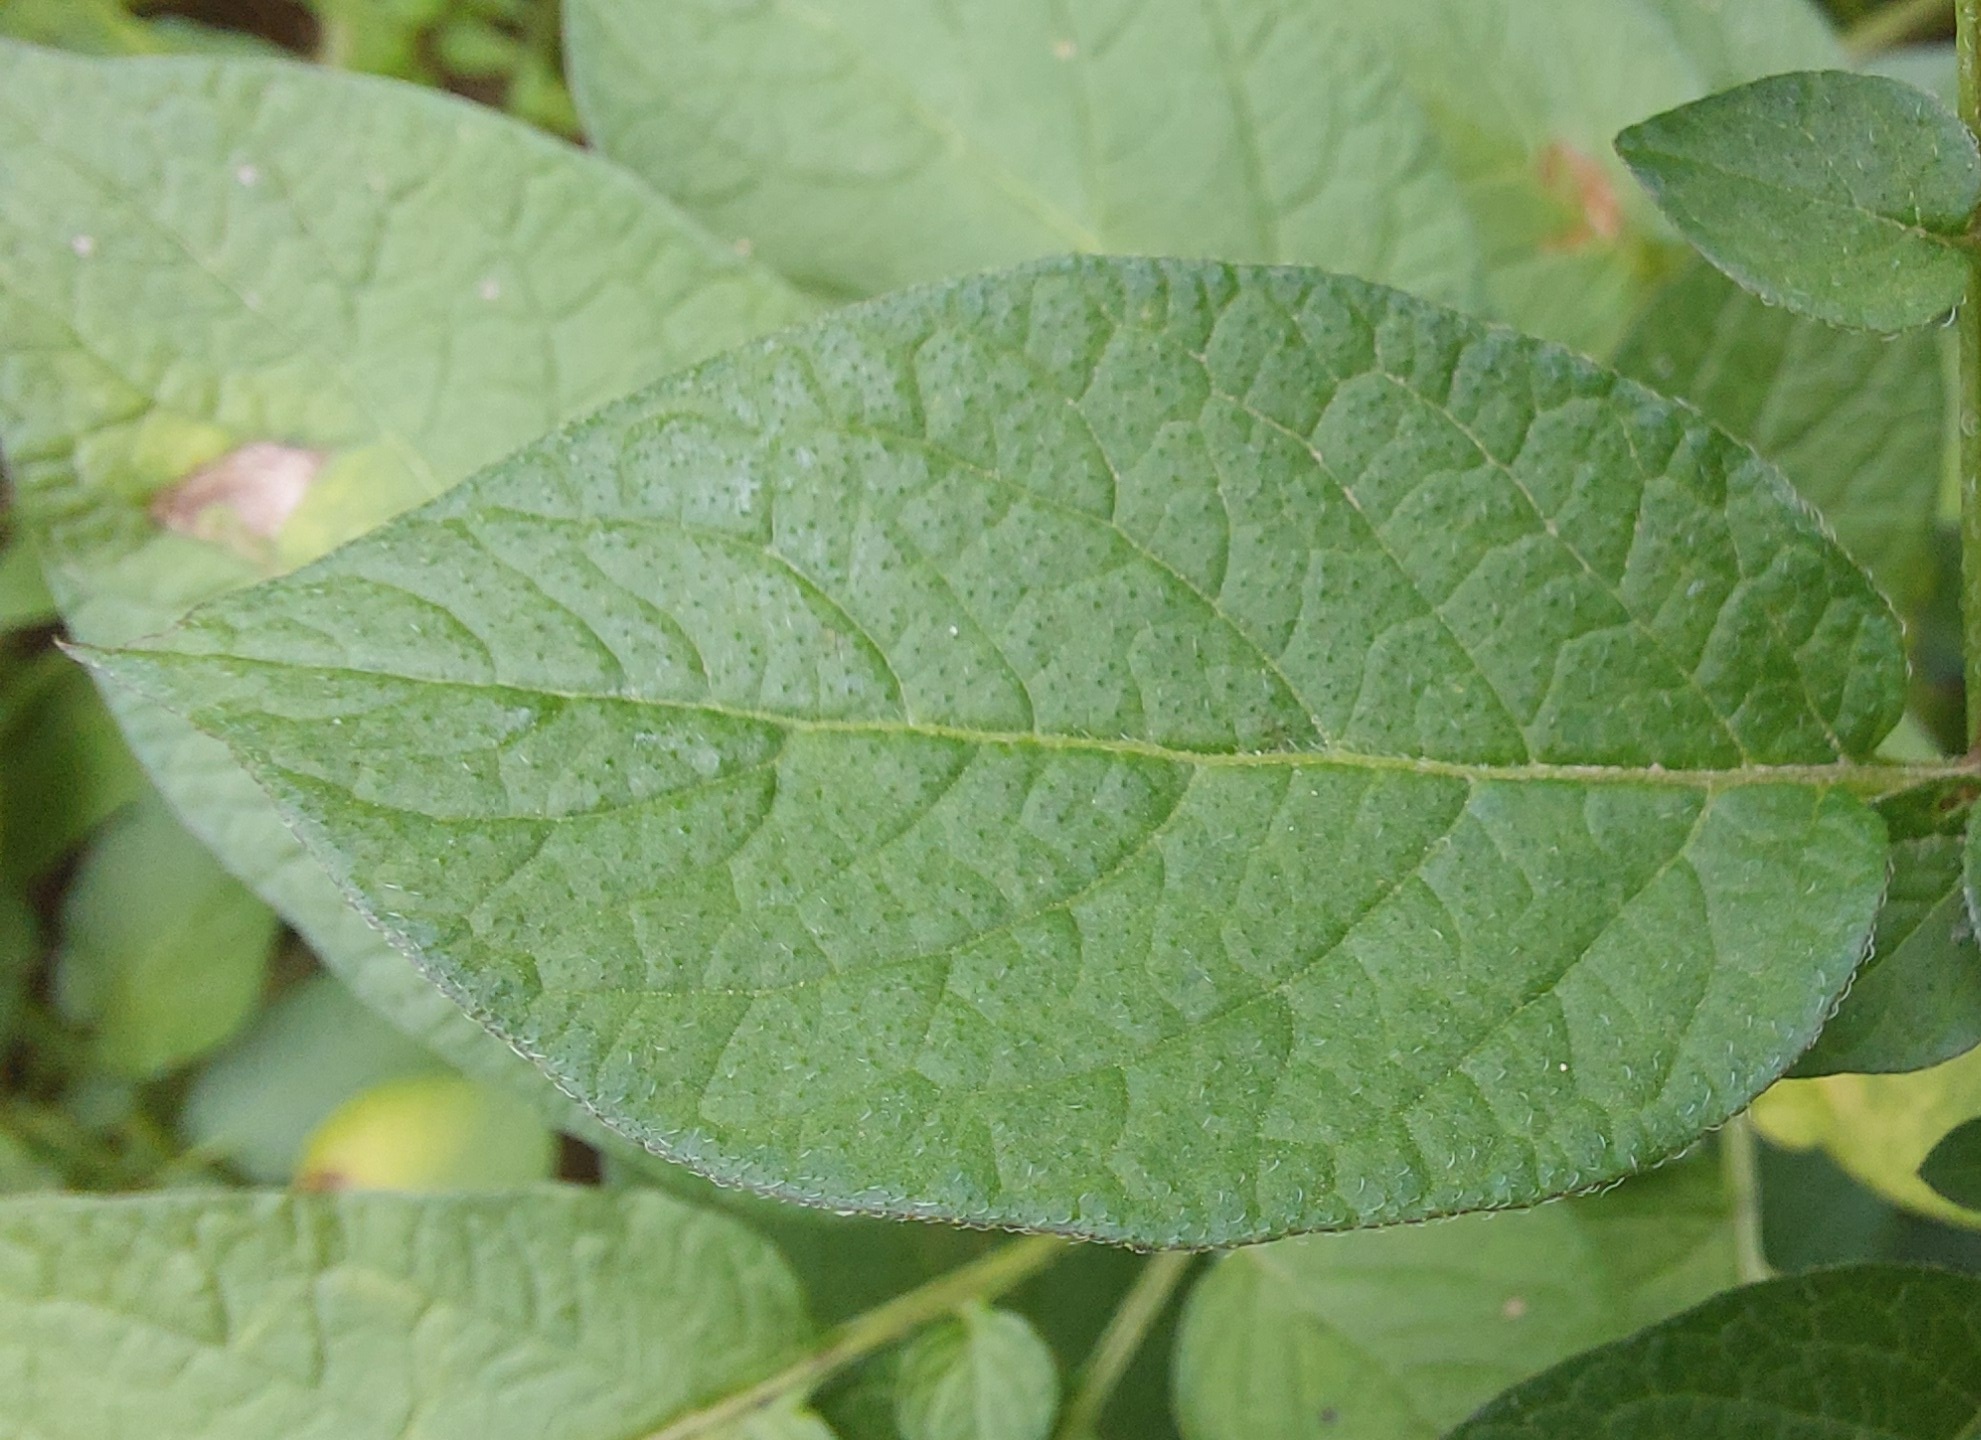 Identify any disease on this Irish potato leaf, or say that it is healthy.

healthy
